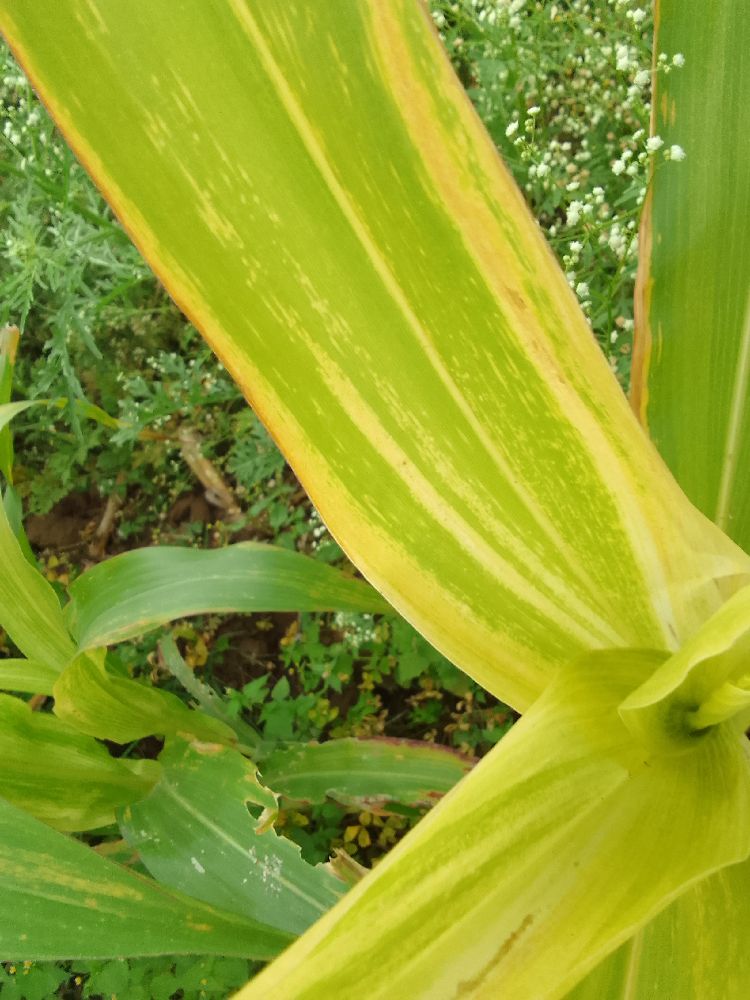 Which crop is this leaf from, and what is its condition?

maize, maize lethal necrosis
